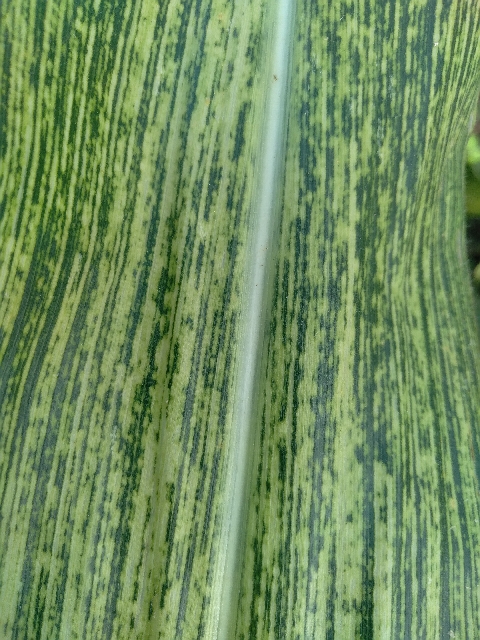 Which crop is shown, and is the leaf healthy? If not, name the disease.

maize, maize streak virus
